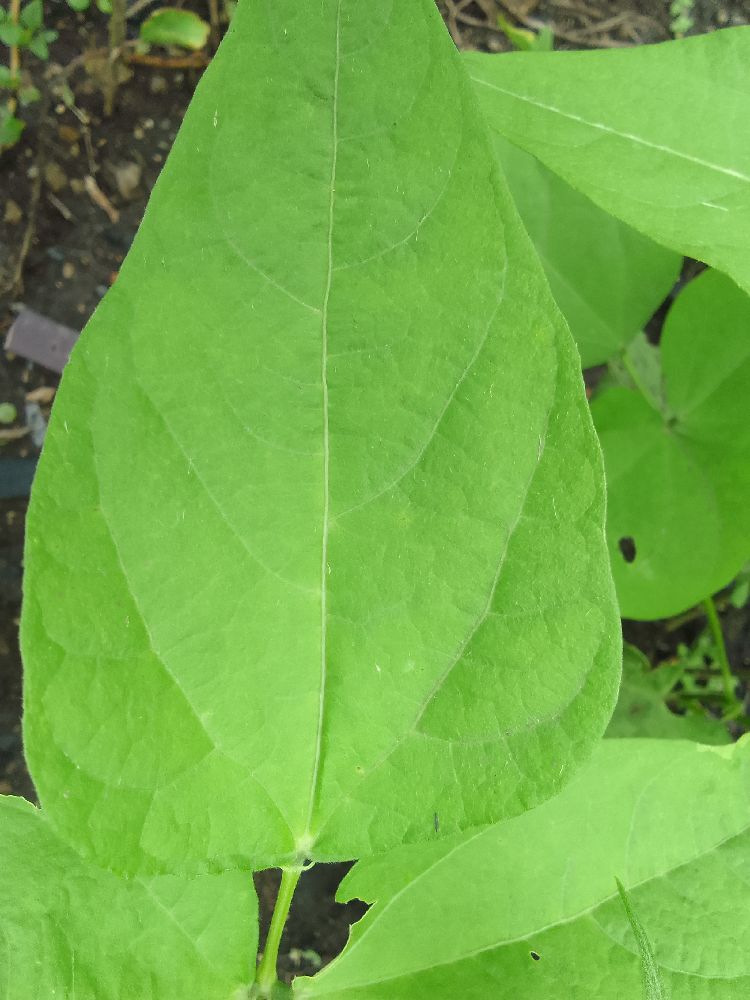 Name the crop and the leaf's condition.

common bean, healthy
